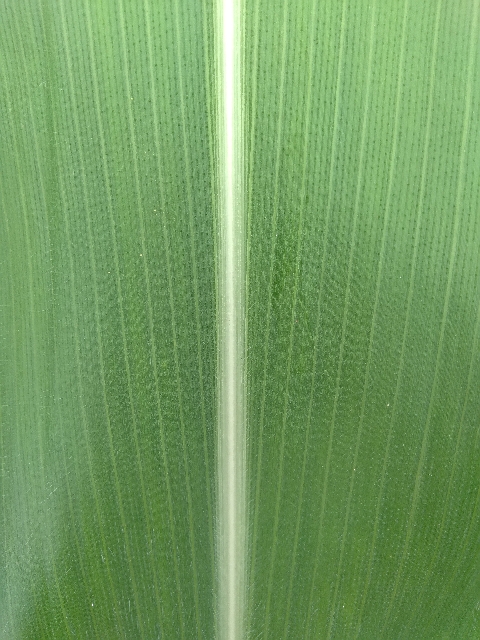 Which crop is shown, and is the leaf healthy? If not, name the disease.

maize, healthy
